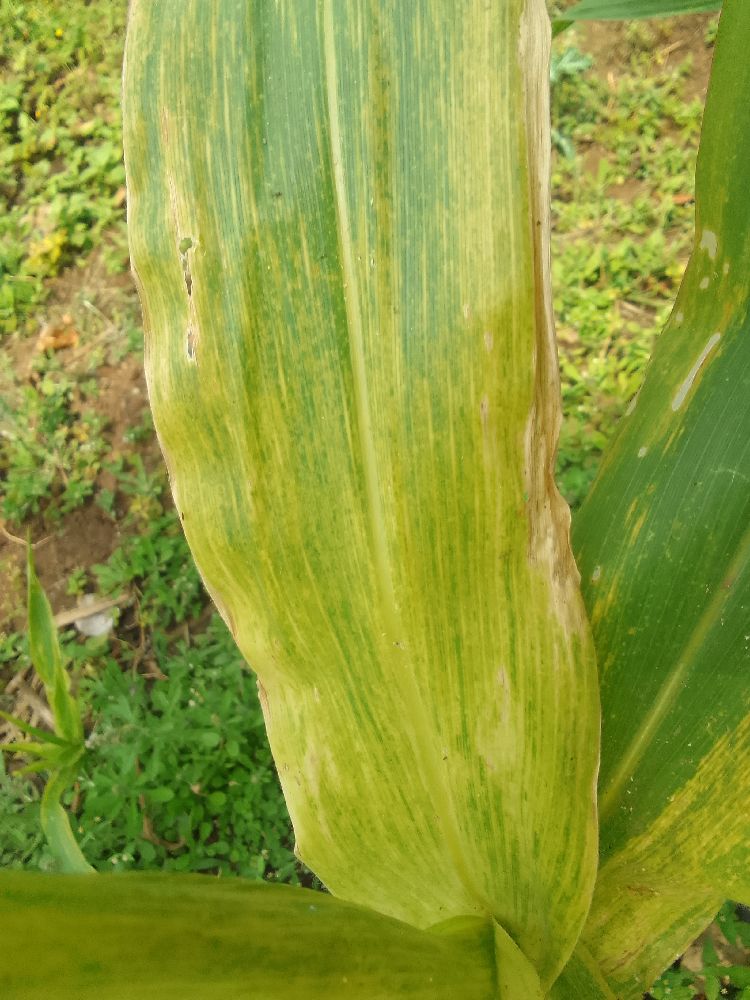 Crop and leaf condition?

maize, maize lethal necrosis
